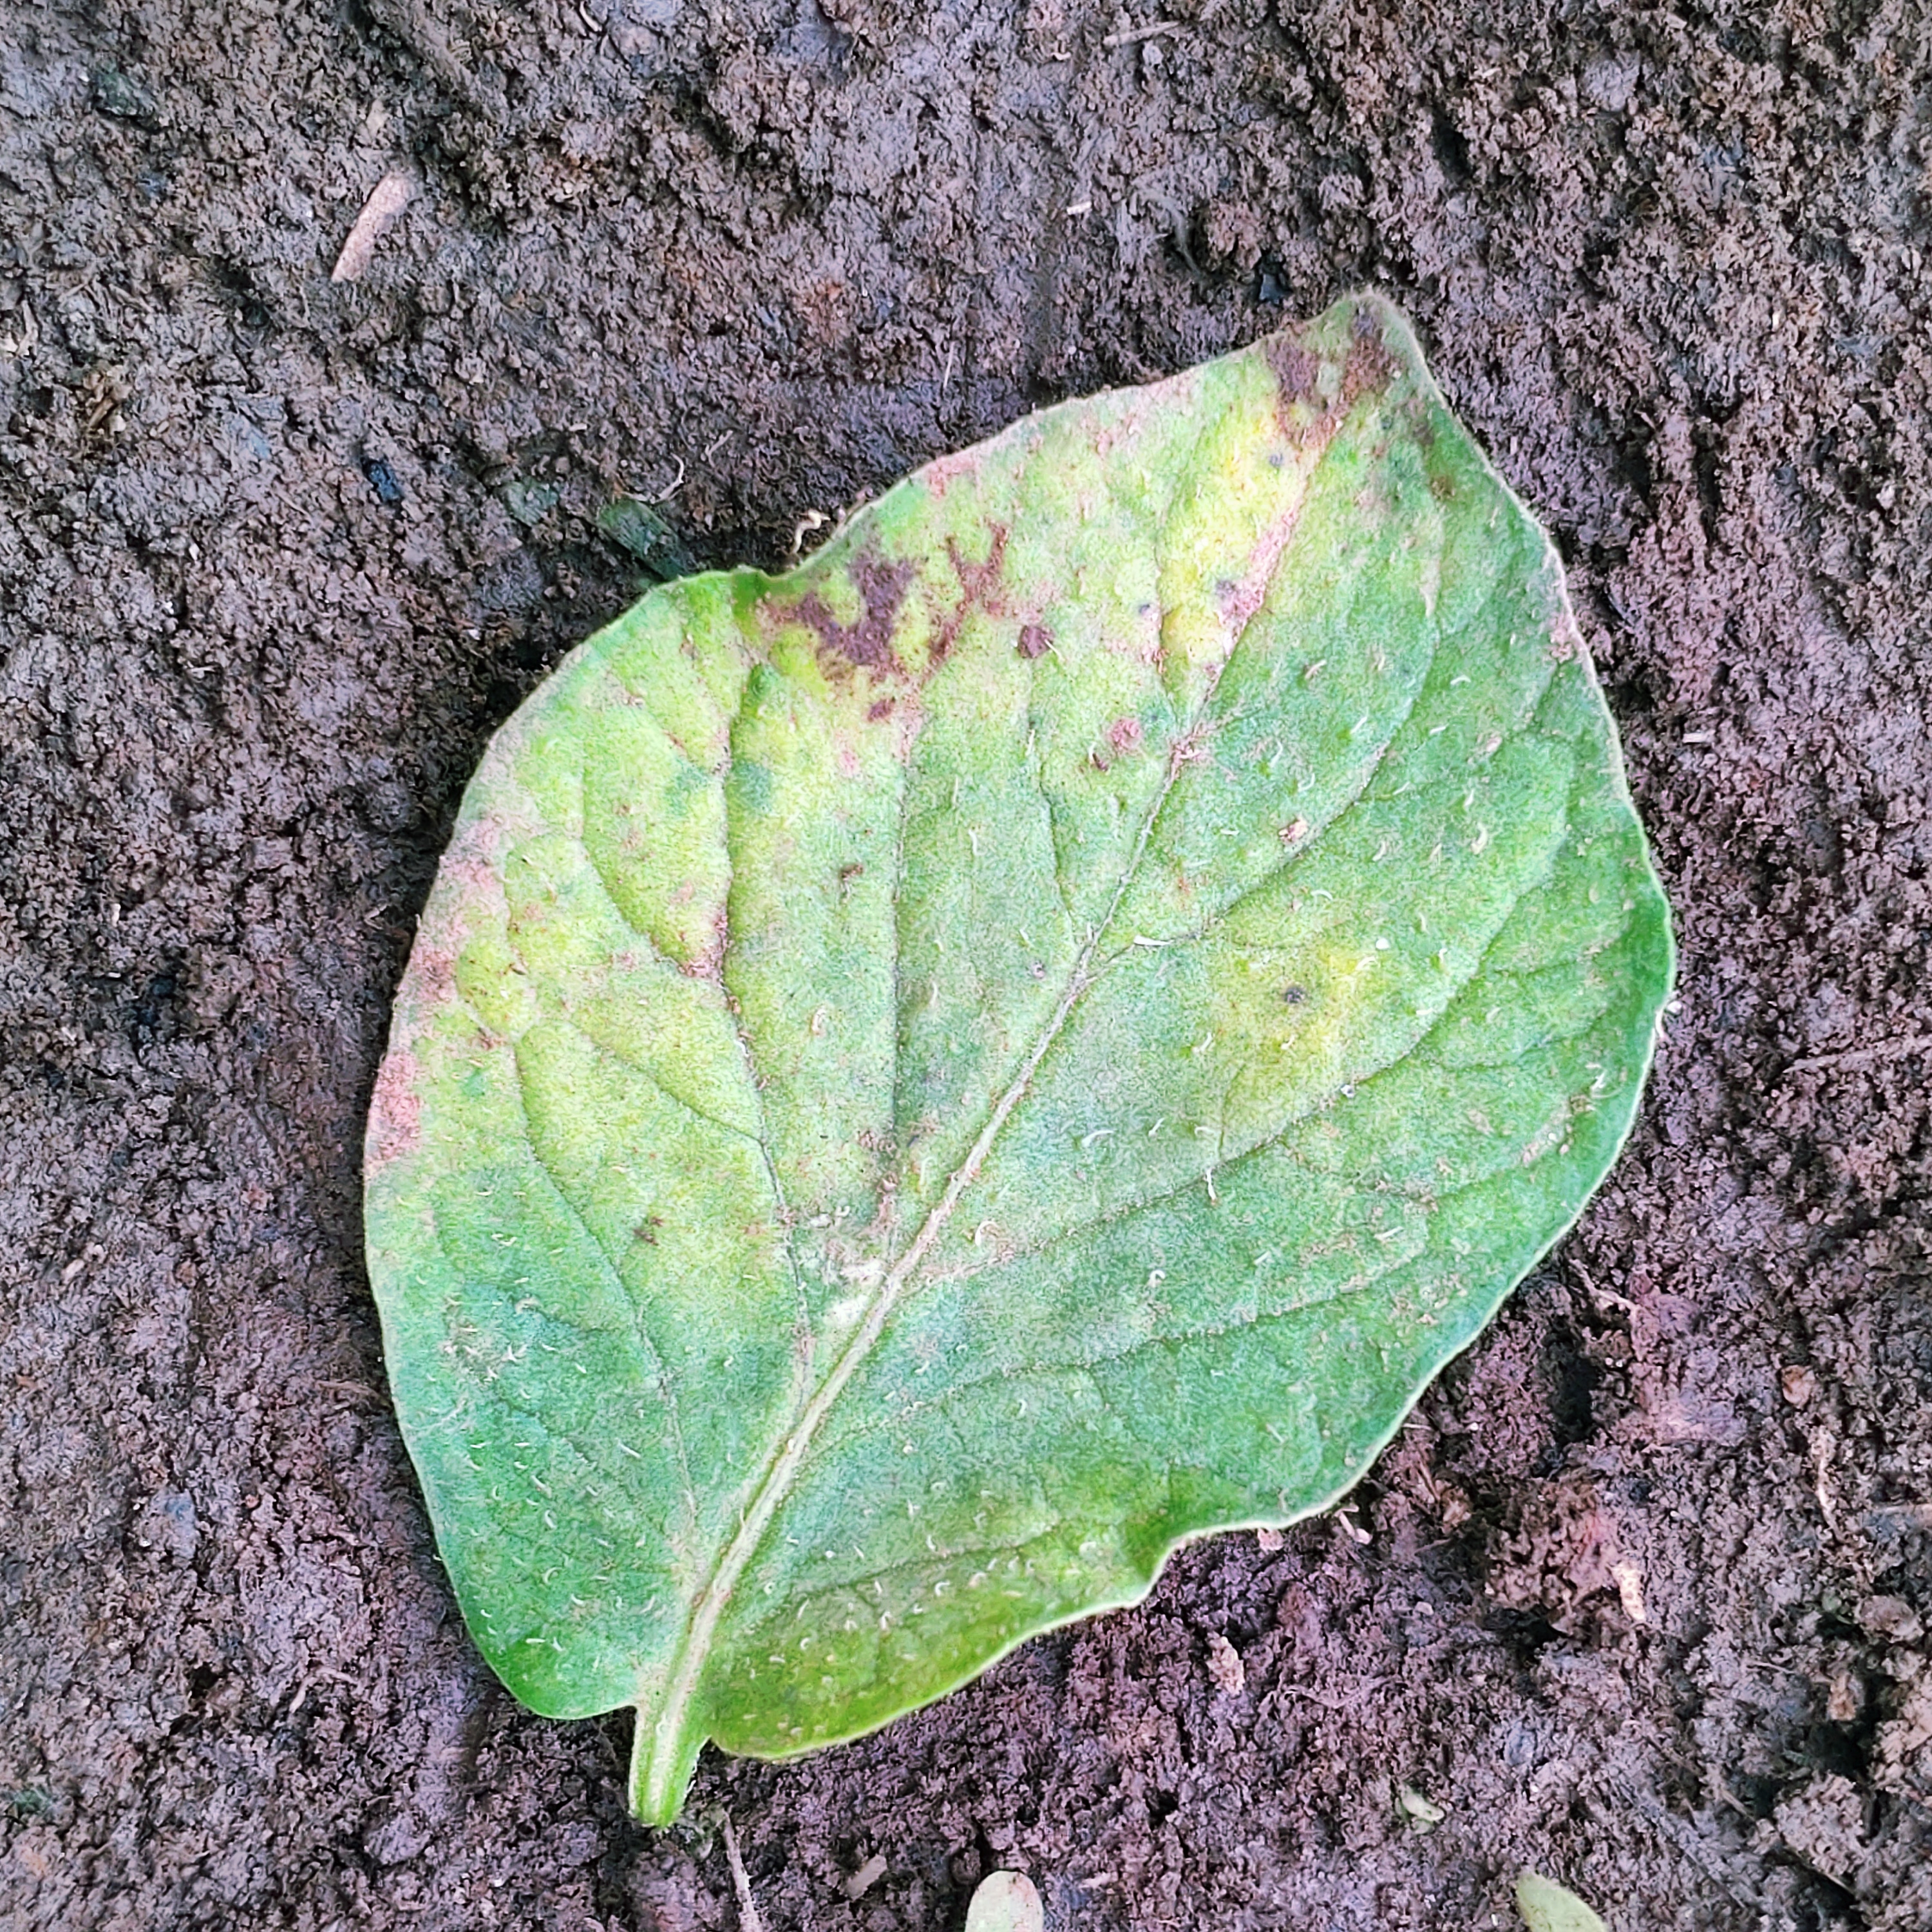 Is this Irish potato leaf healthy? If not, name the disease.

late blight
